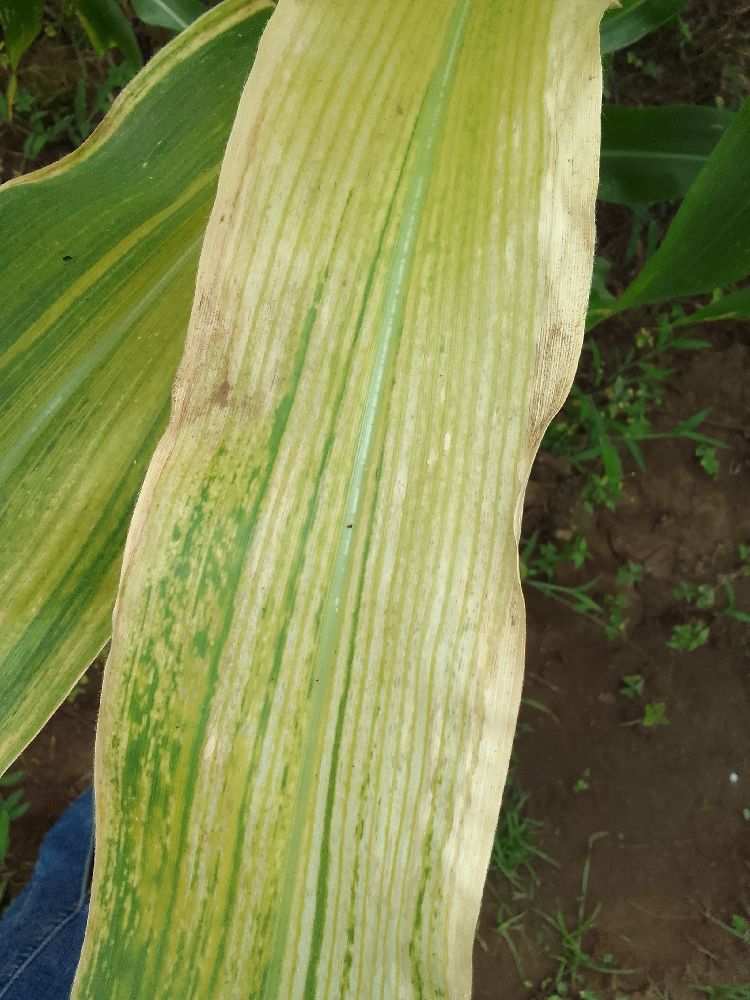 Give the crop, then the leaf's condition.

maize, maize lethal necrosis
